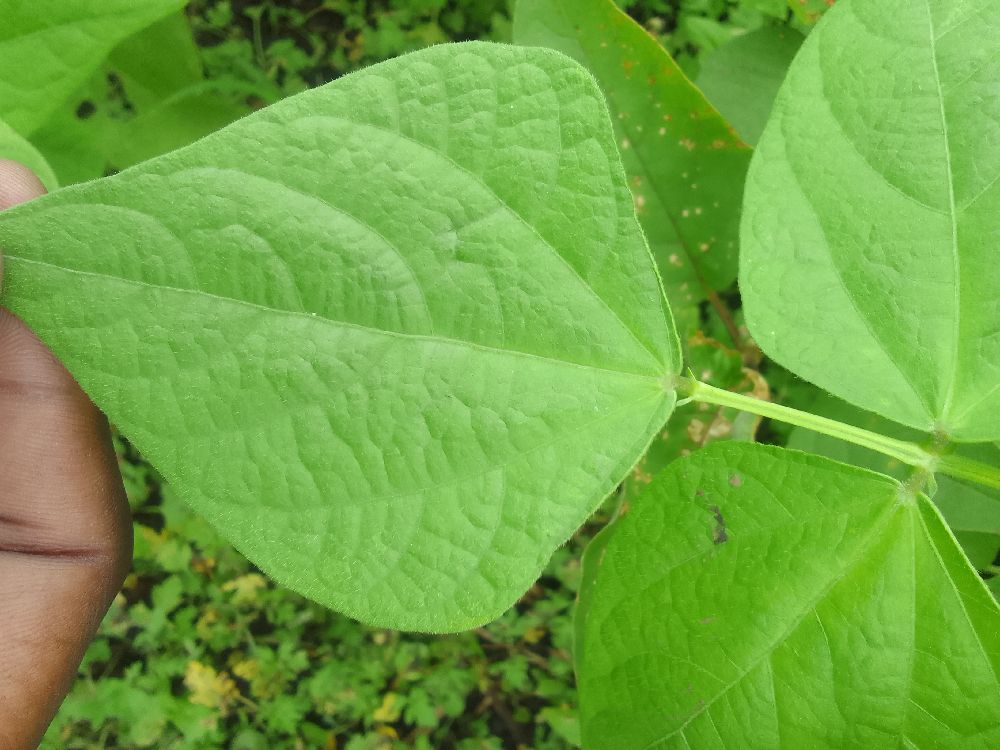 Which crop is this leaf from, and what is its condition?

common bean, healthy
